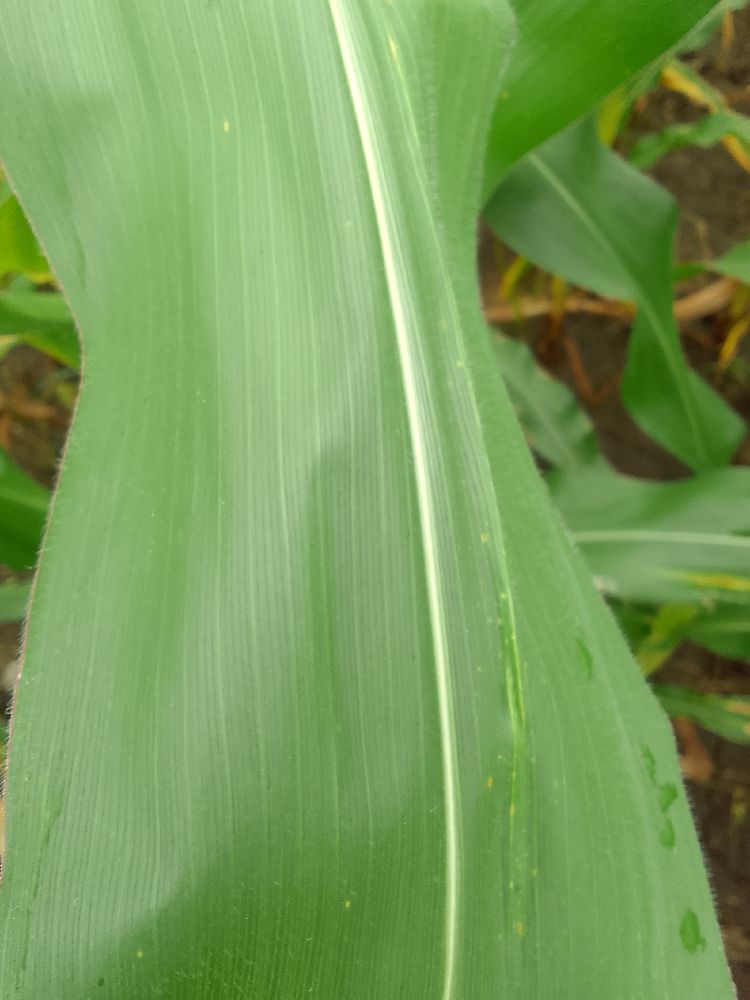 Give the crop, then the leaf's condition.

maize, healthy
